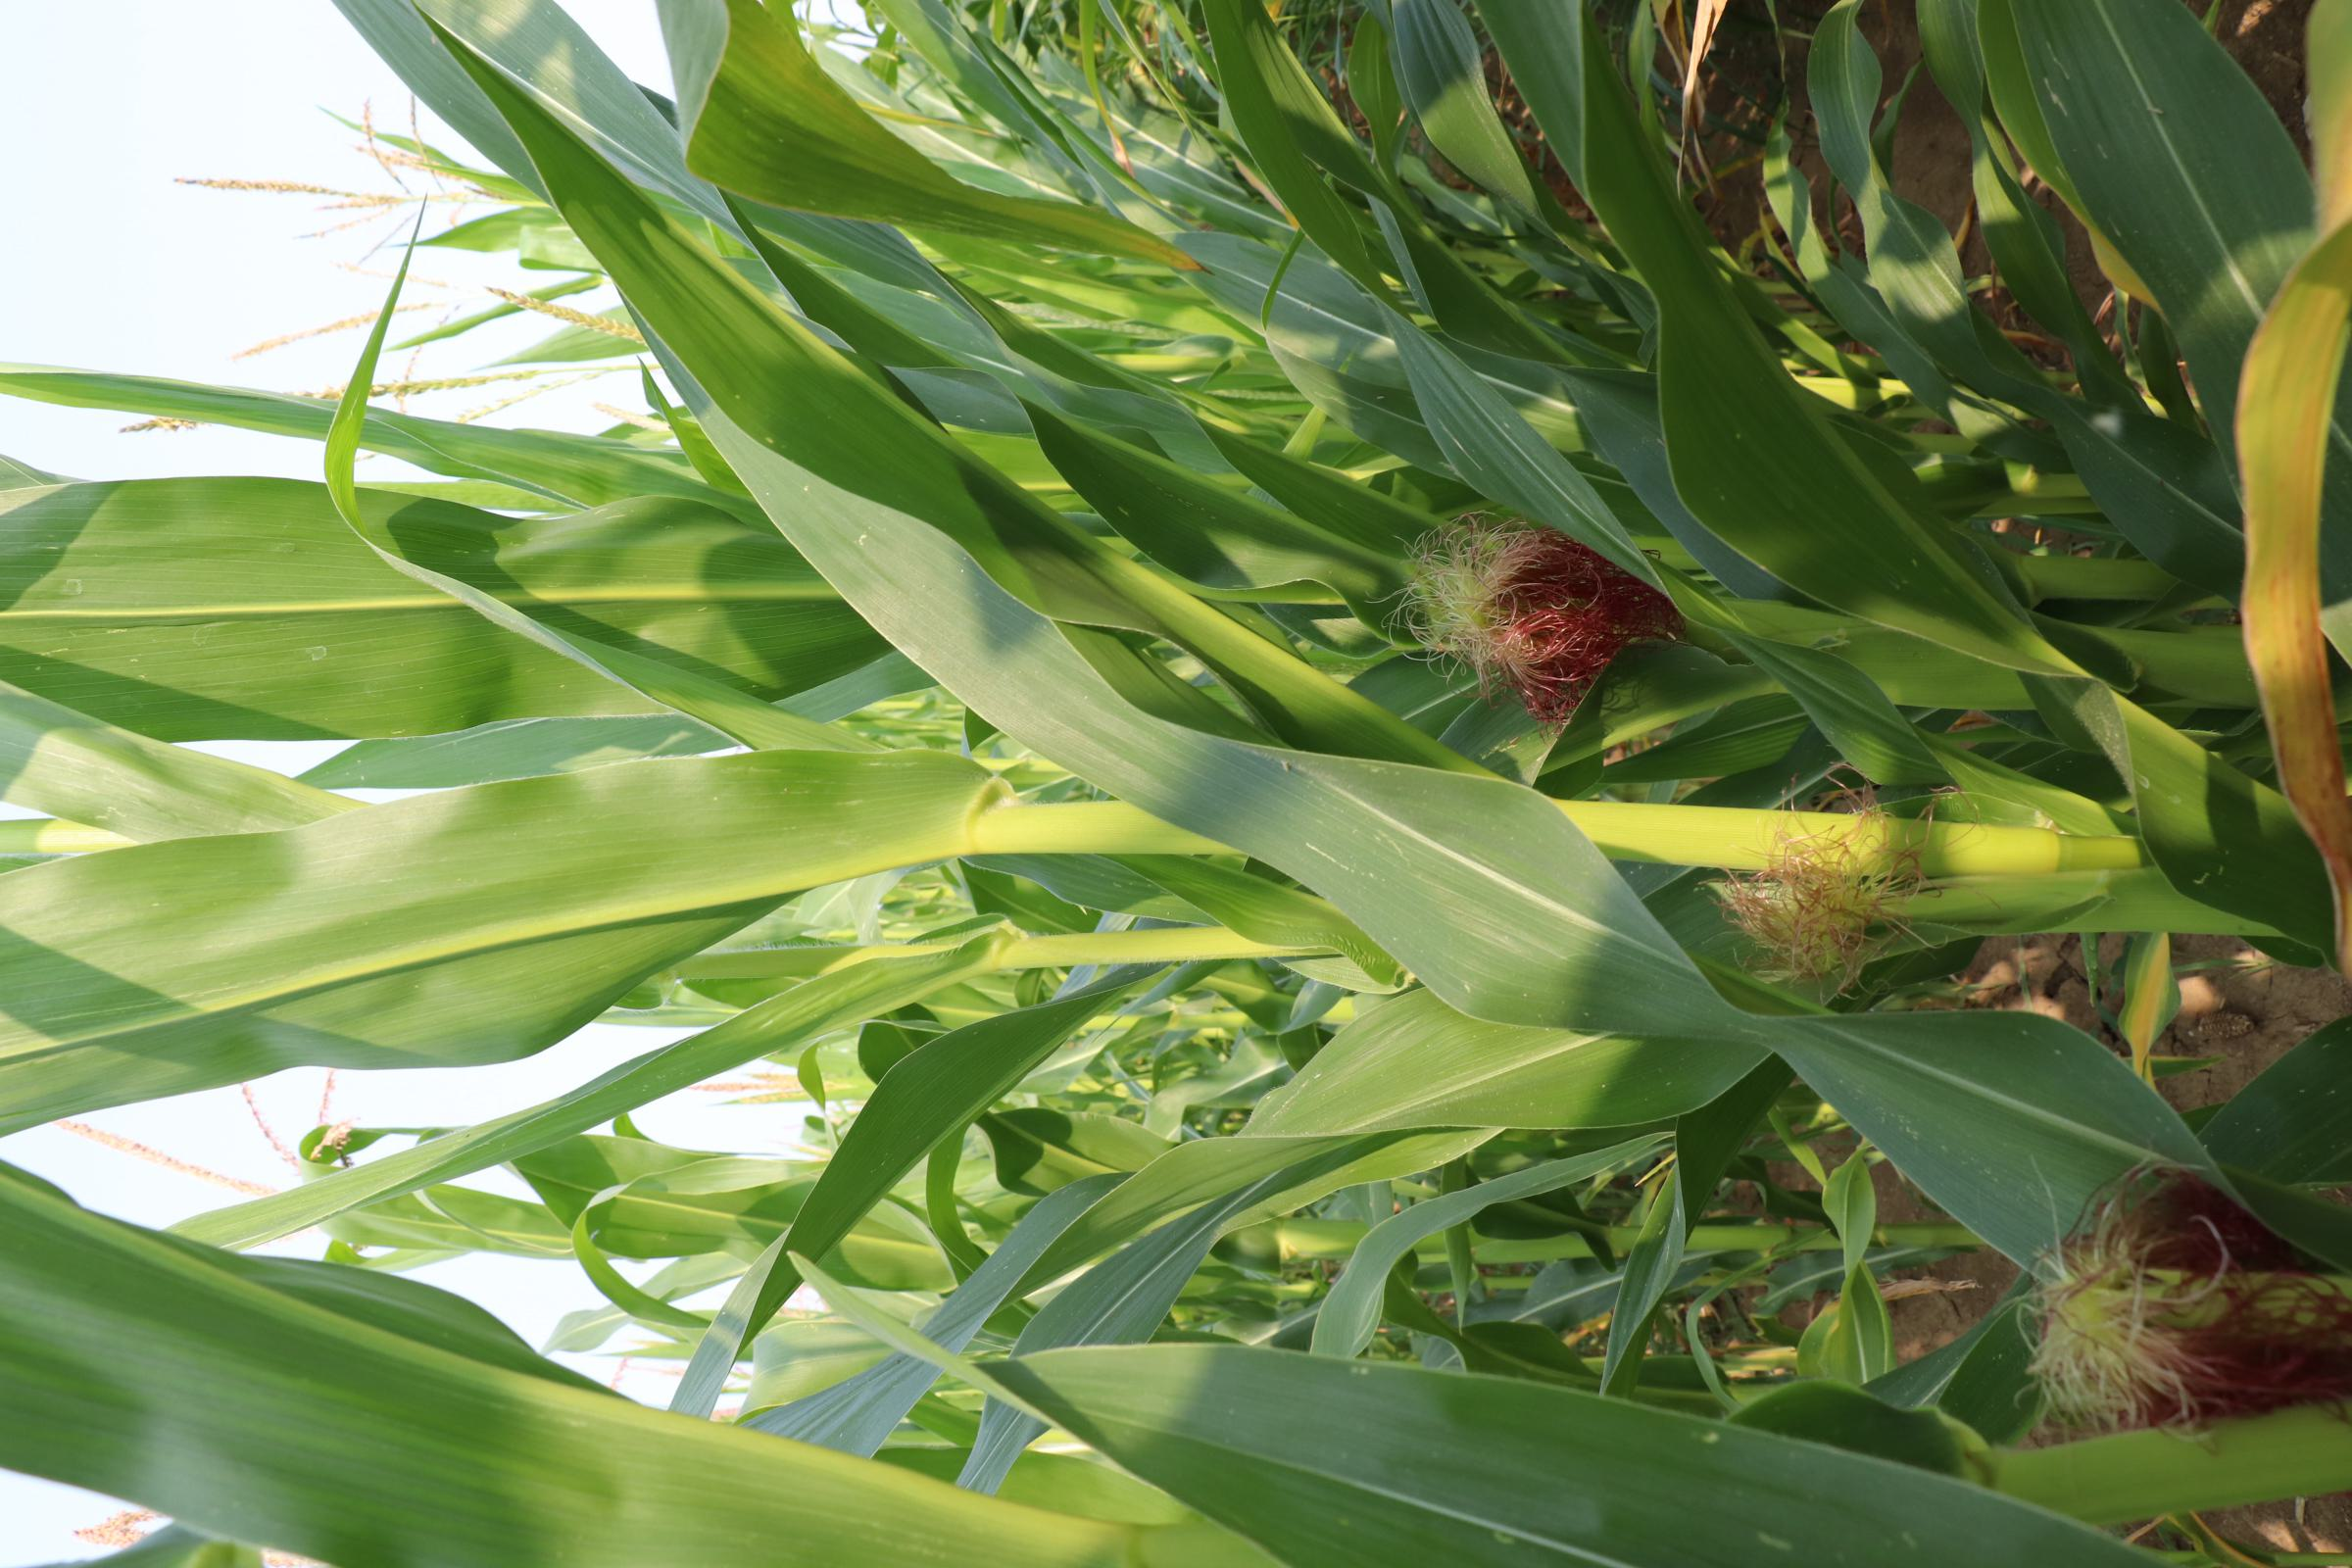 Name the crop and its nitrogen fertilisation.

maize, no added nitrogen
